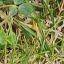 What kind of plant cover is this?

unstructured weed
